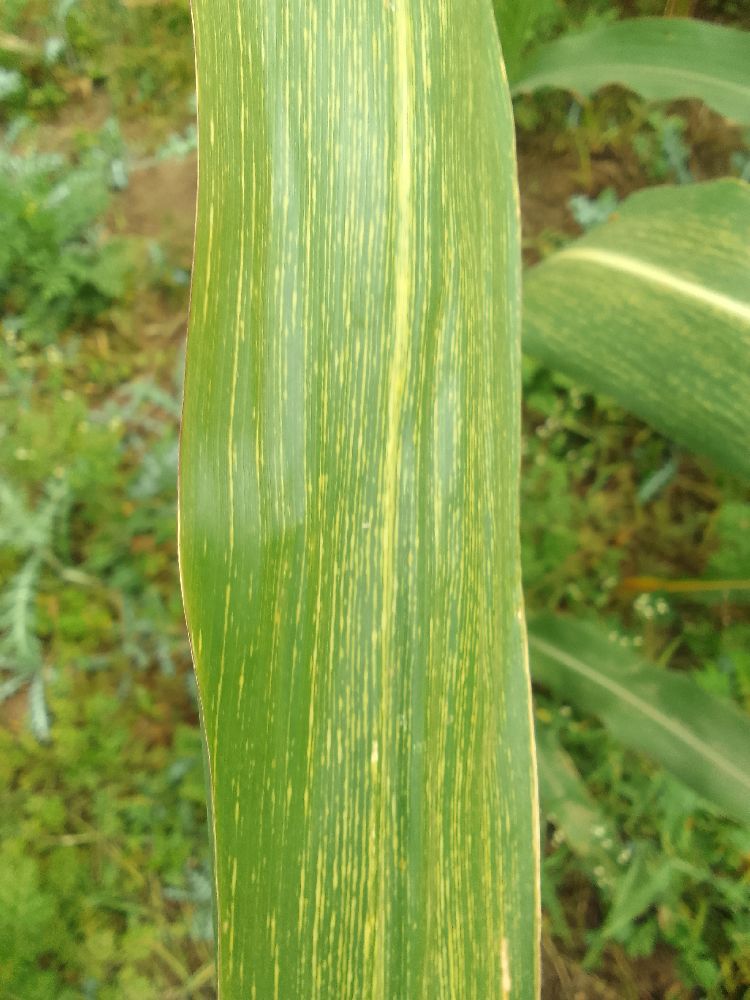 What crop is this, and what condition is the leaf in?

maize, maize streak virus
